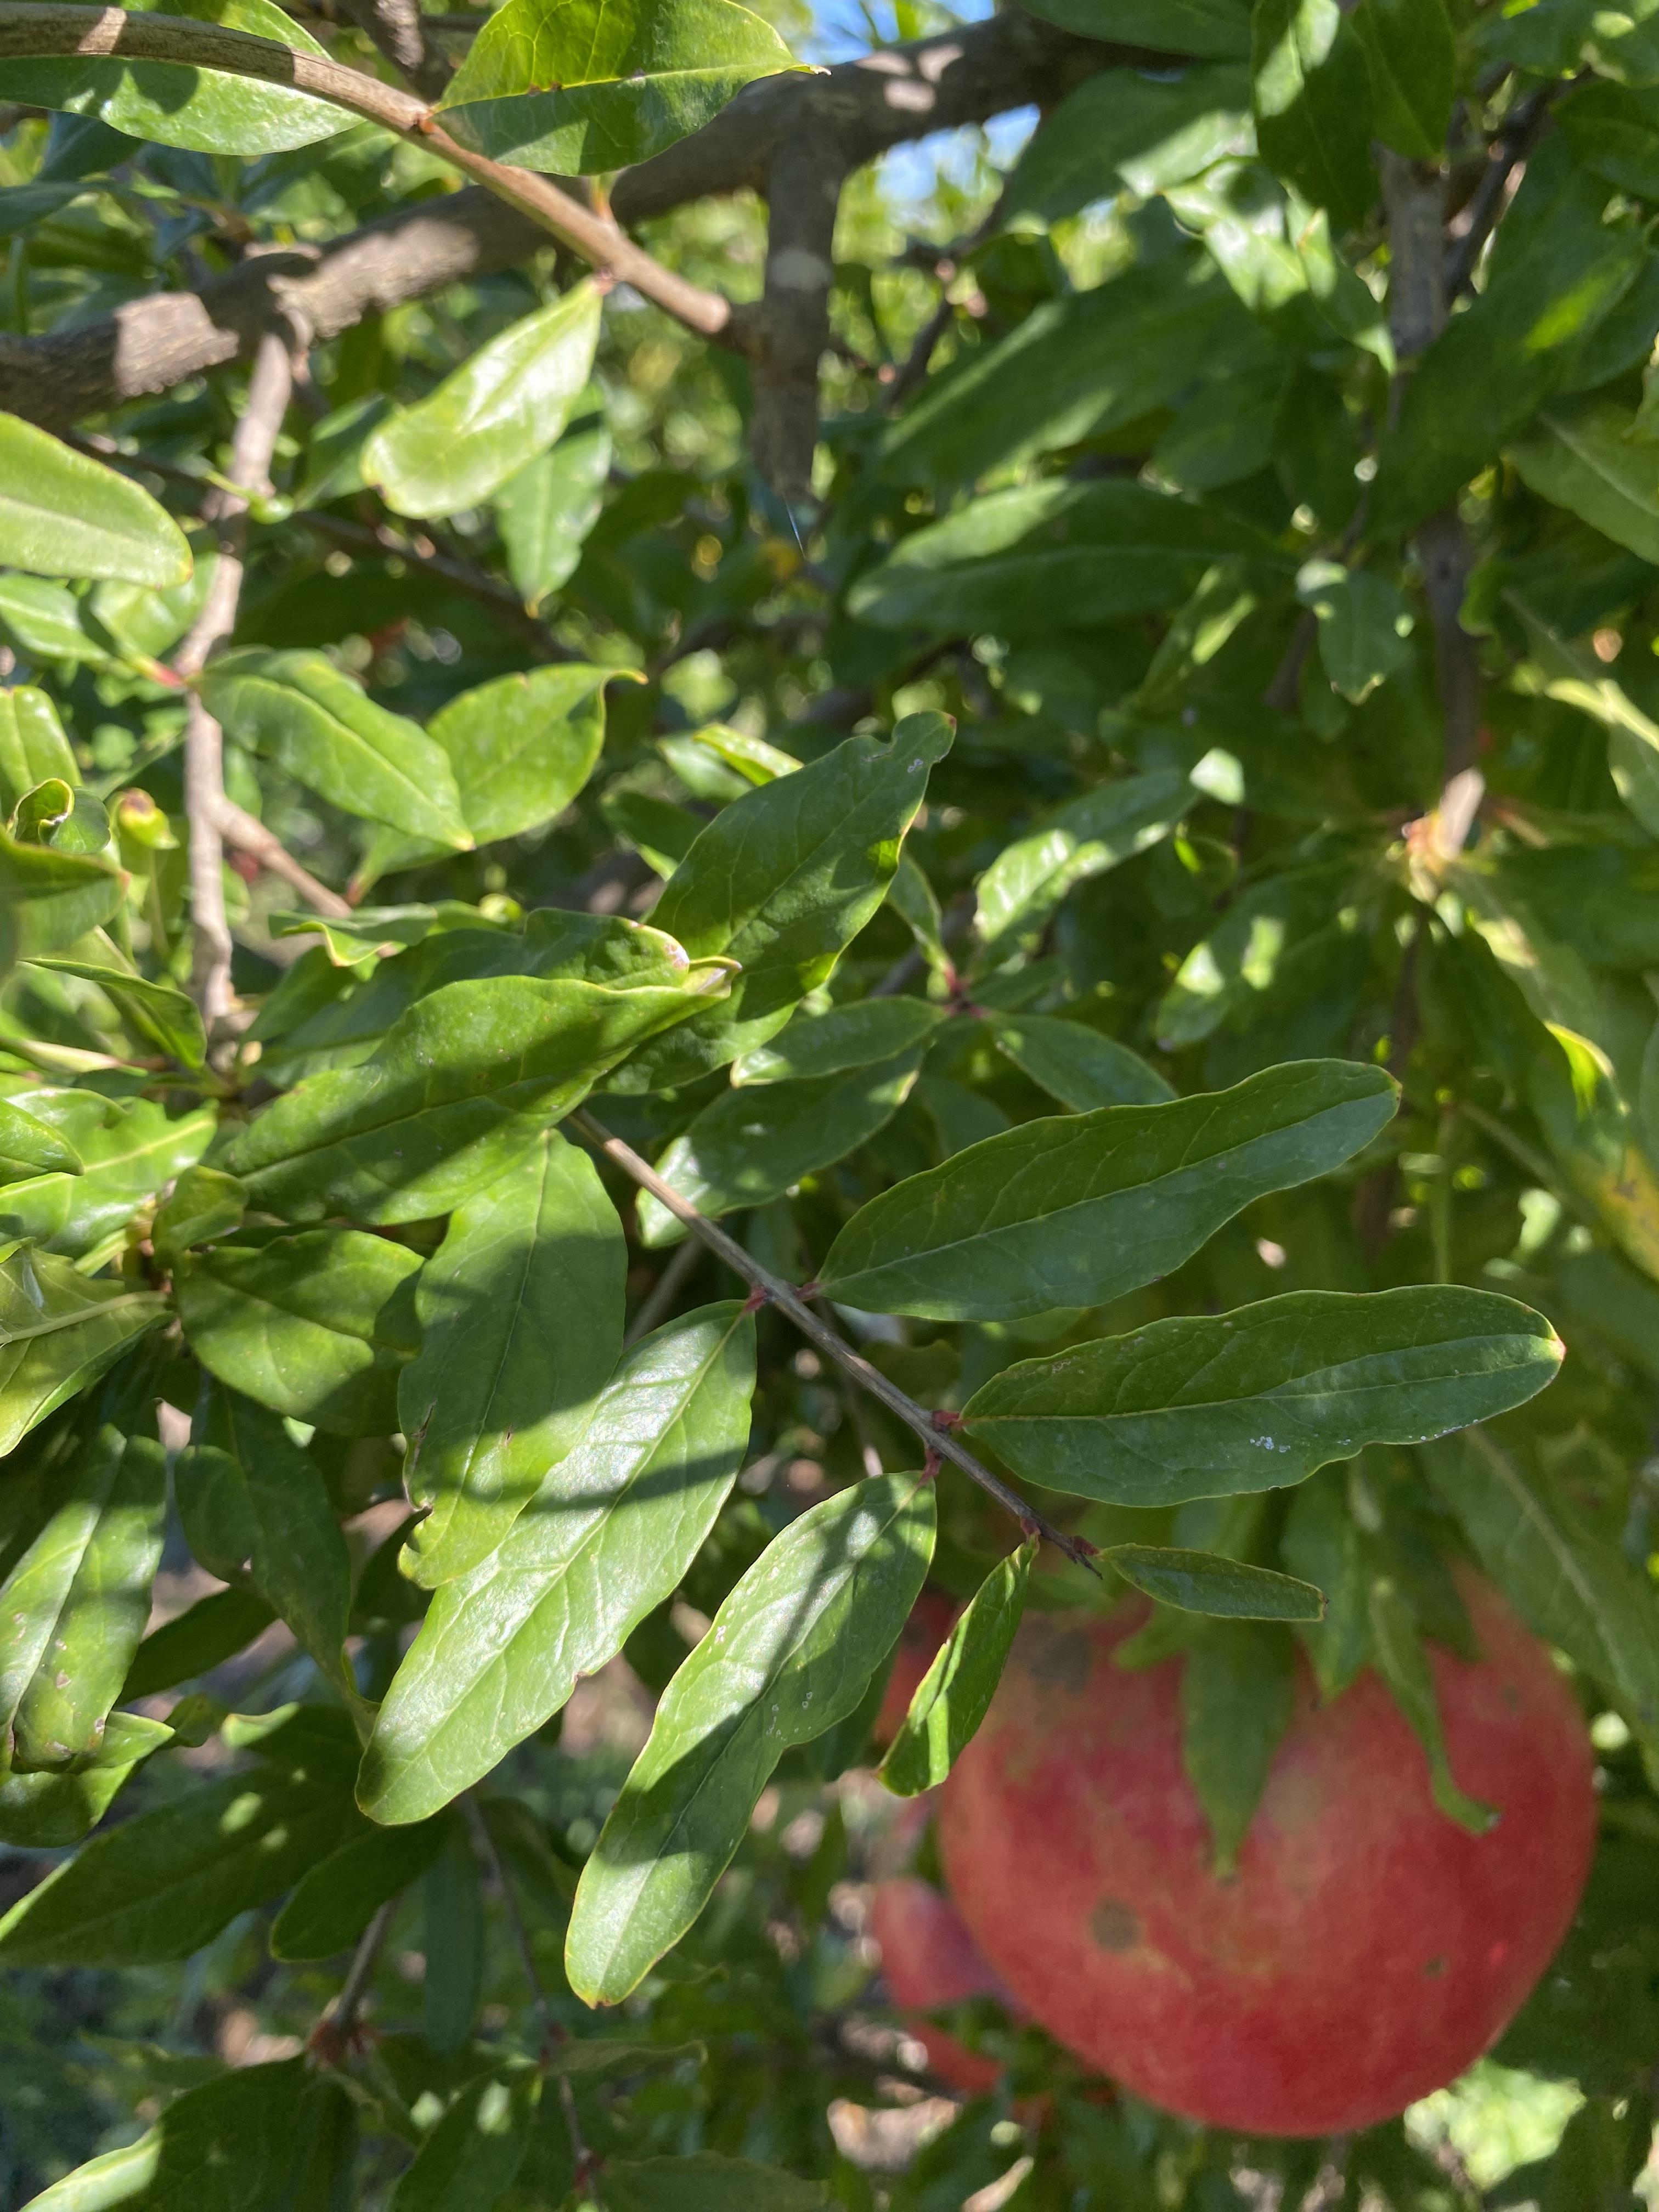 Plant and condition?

pomegranate, healthy
